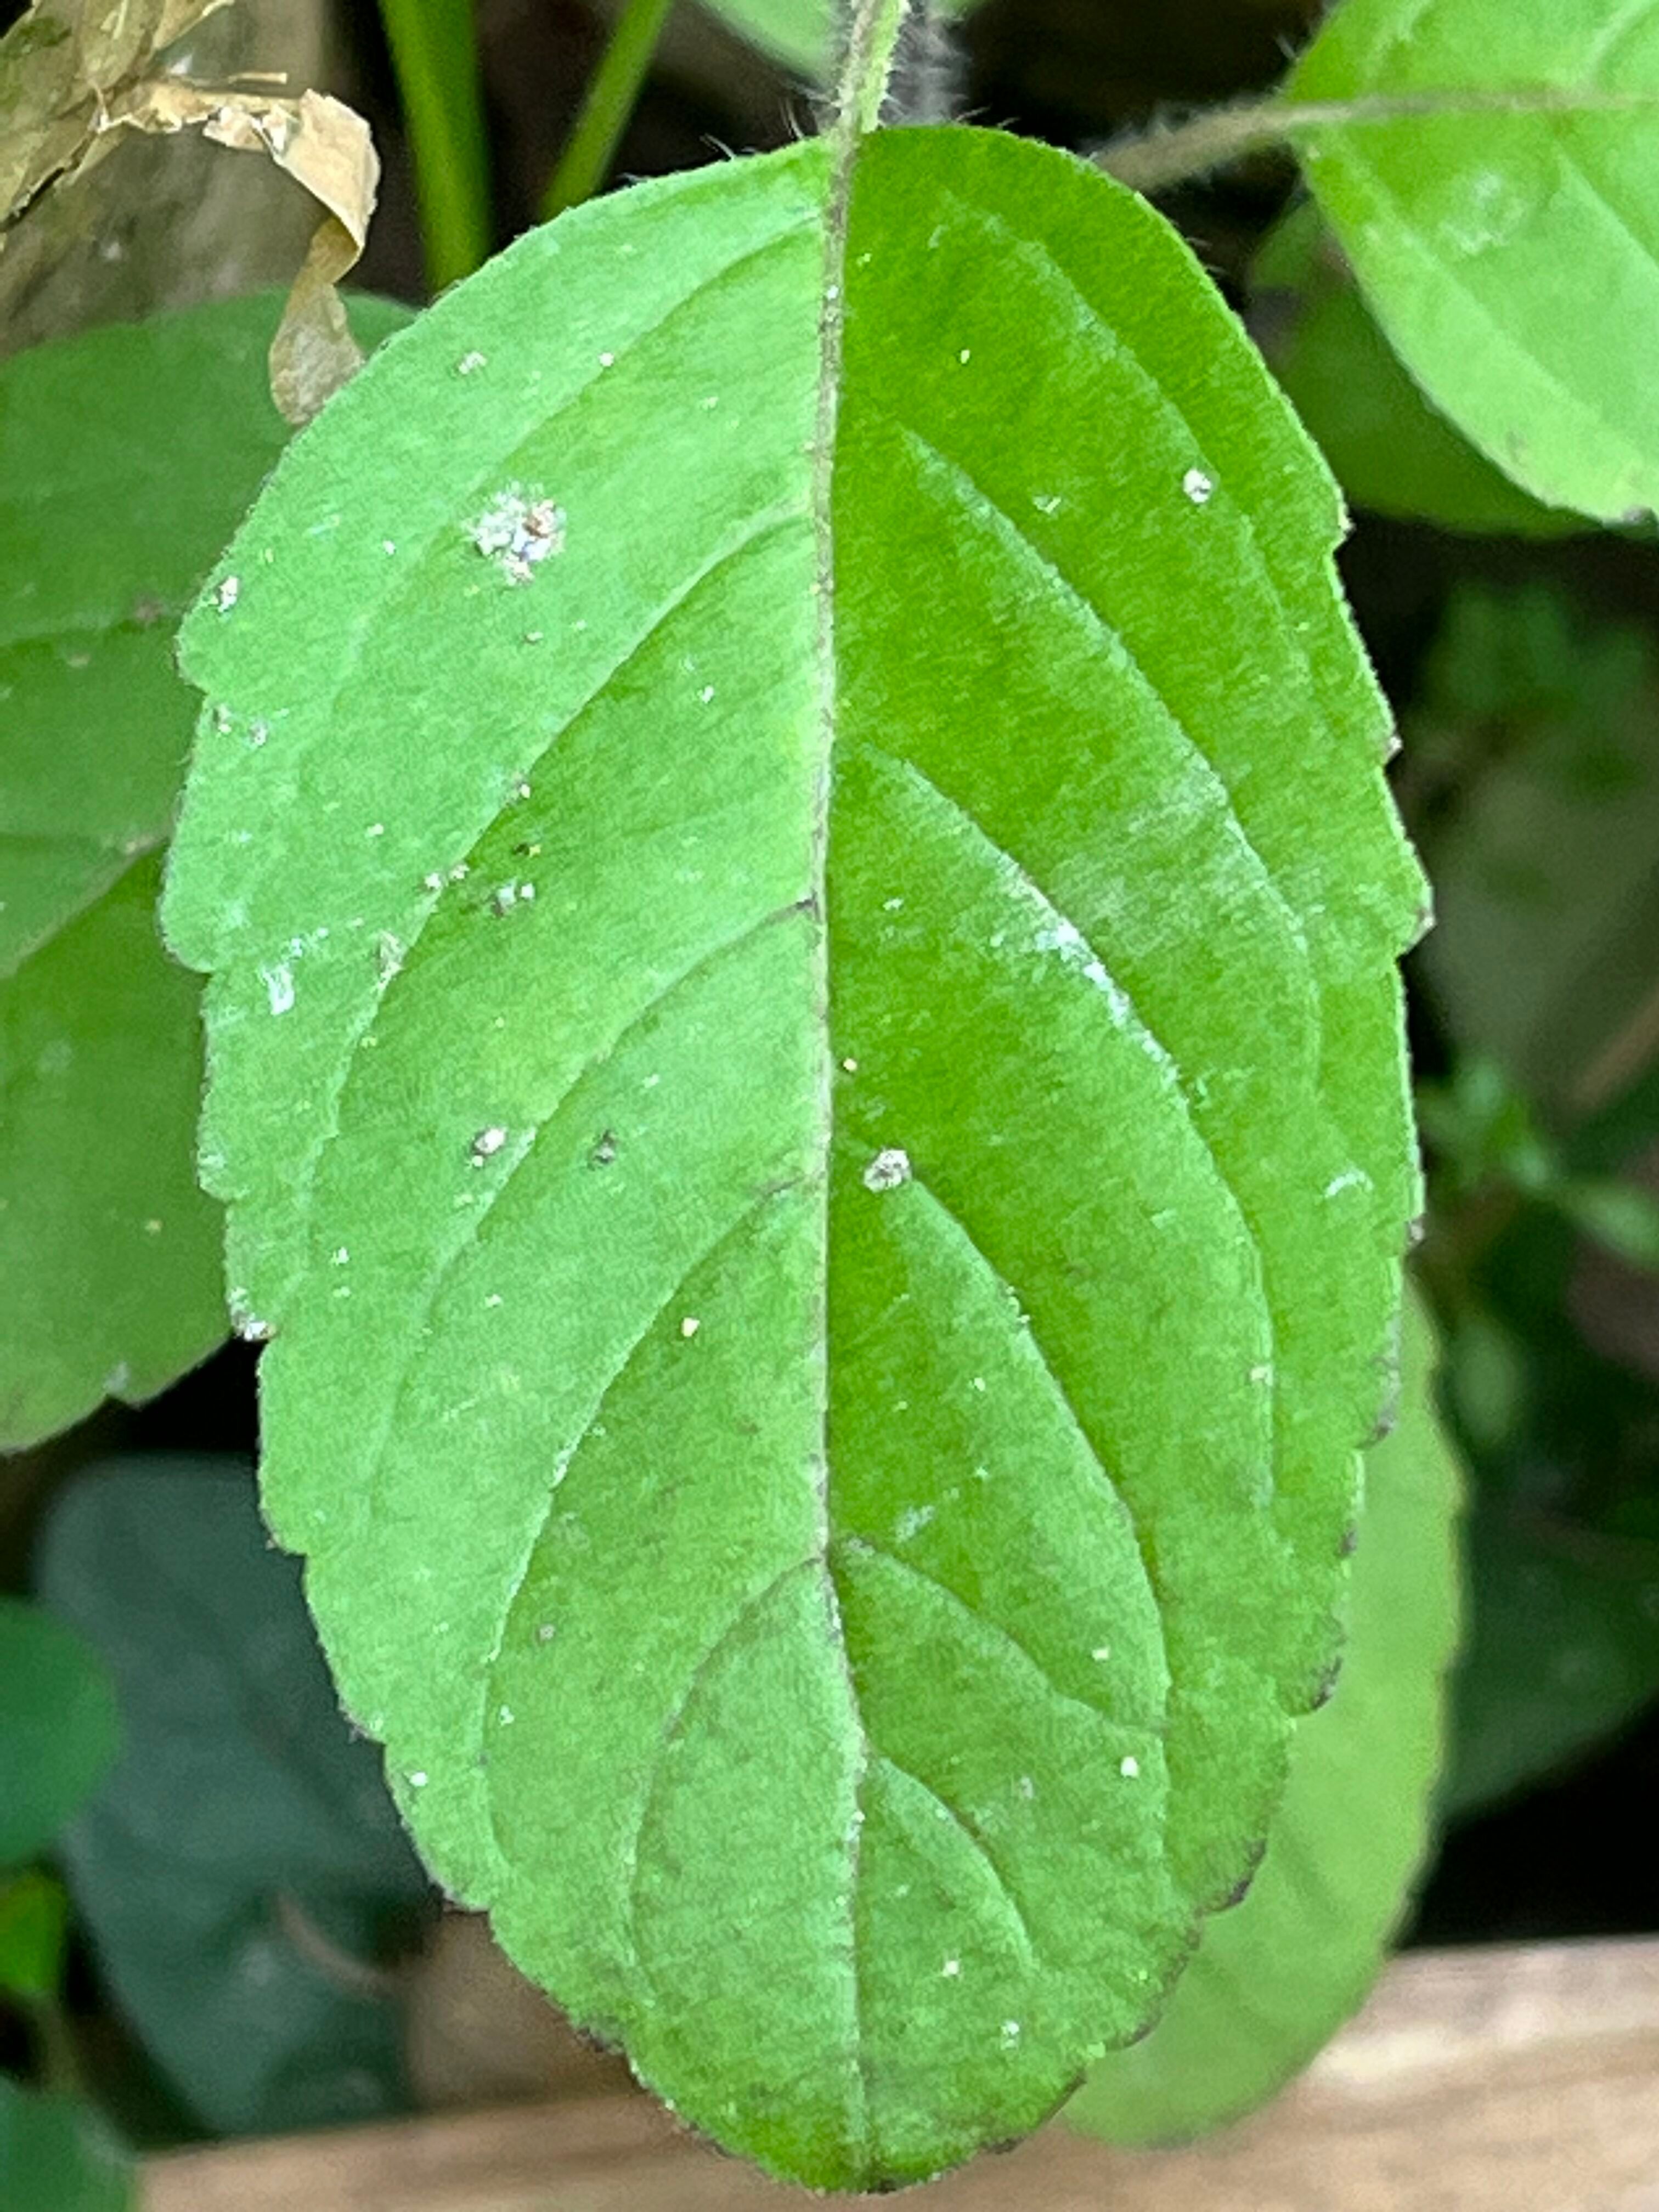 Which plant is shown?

tulshi
